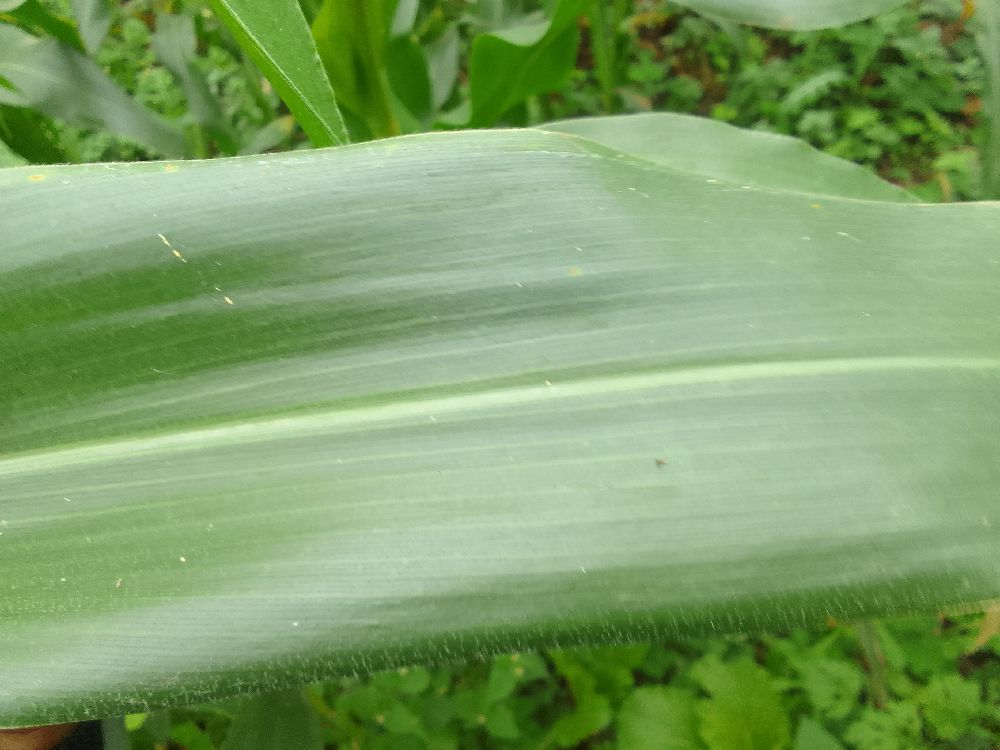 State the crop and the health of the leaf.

maize, healthy
